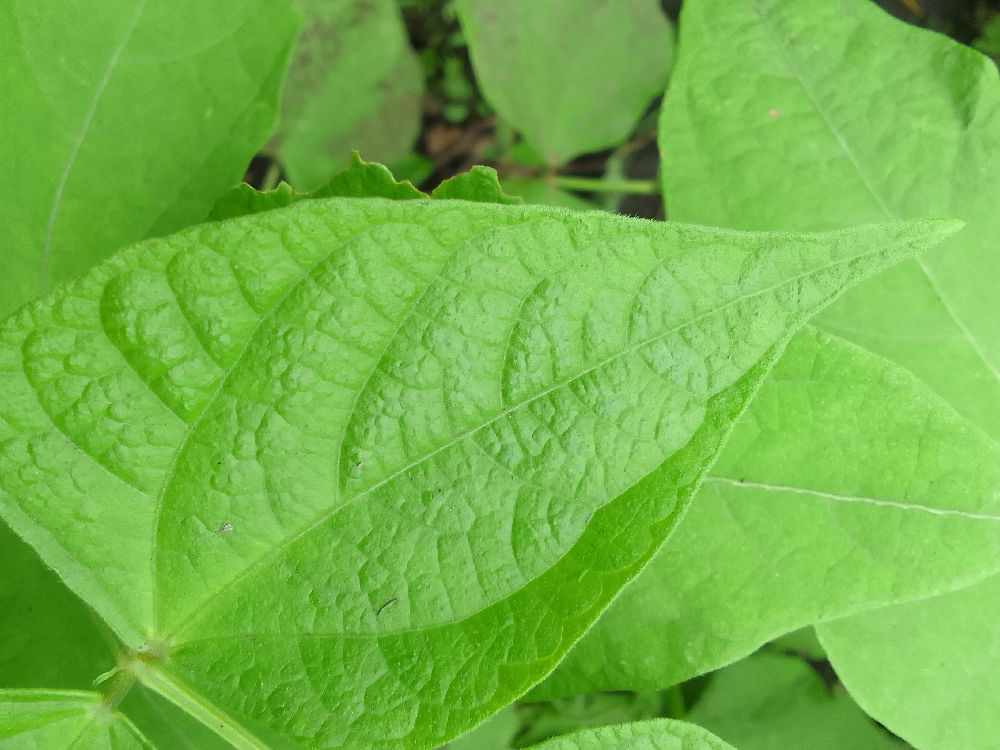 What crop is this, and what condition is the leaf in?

common bean, healthy
